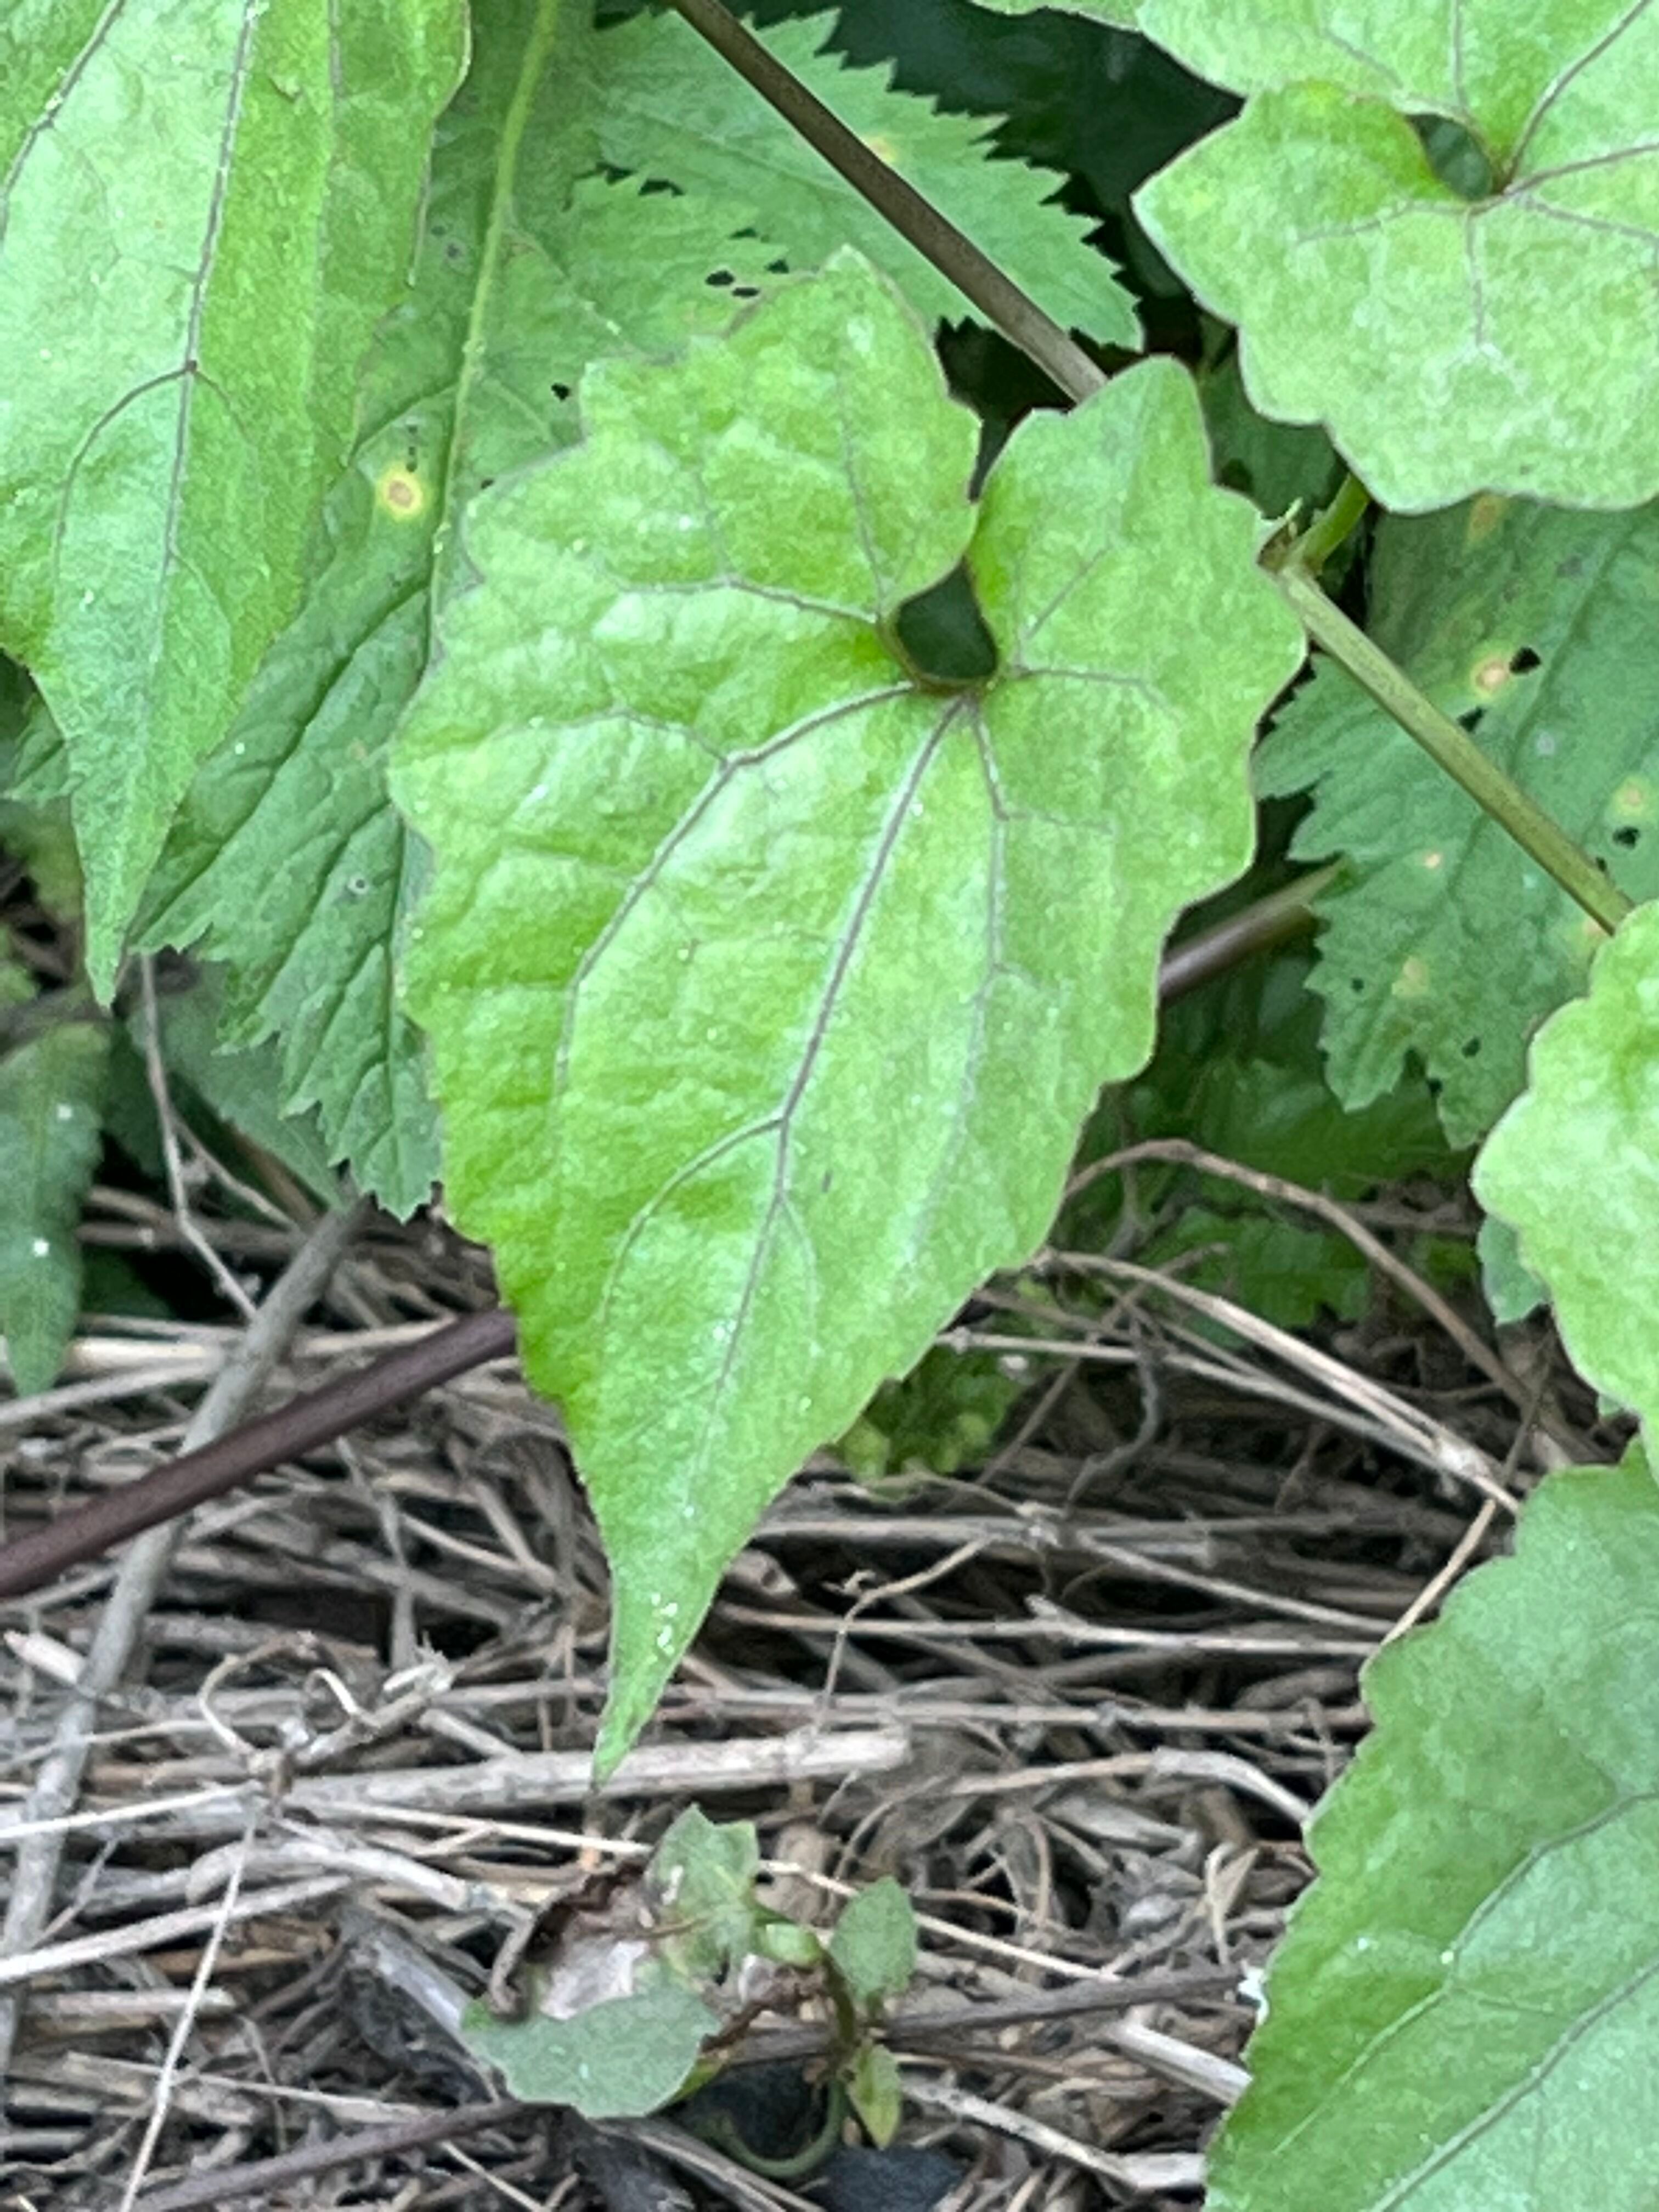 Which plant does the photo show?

bitter vine
